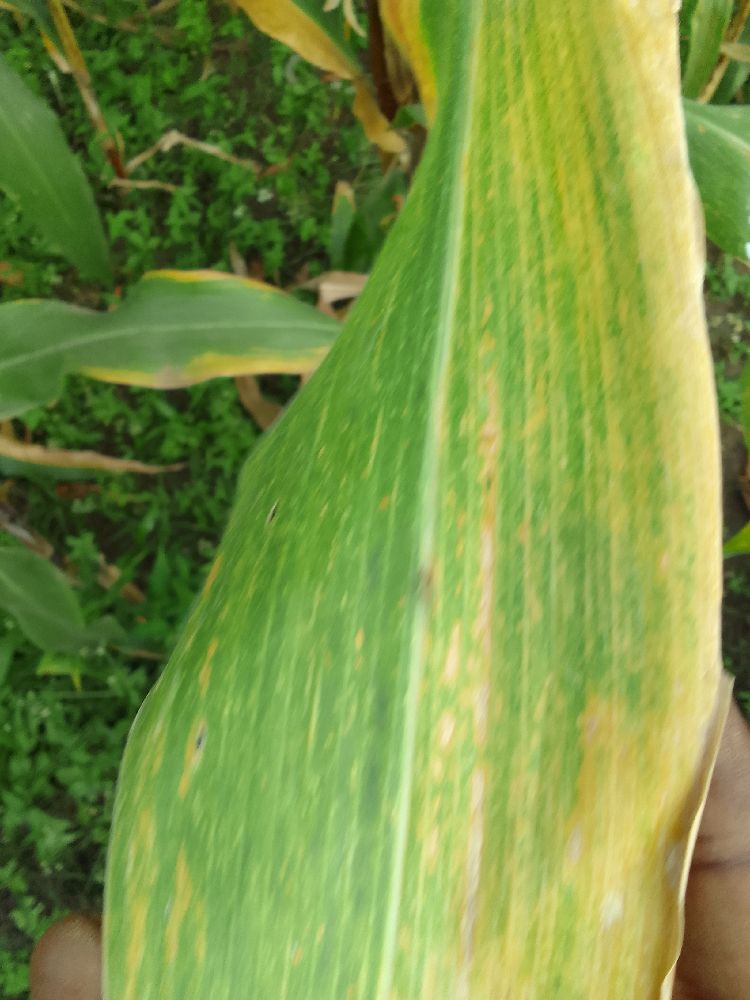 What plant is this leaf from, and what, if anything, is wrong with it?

maize, maize lethal necrosis
